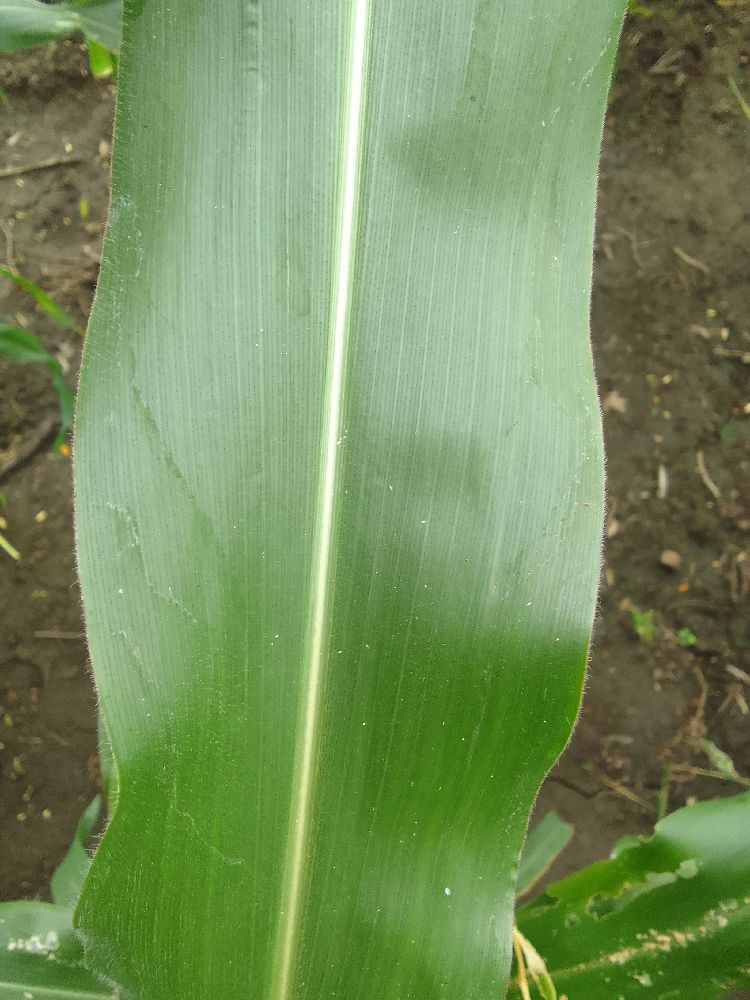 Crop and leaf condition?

maize, healthy
